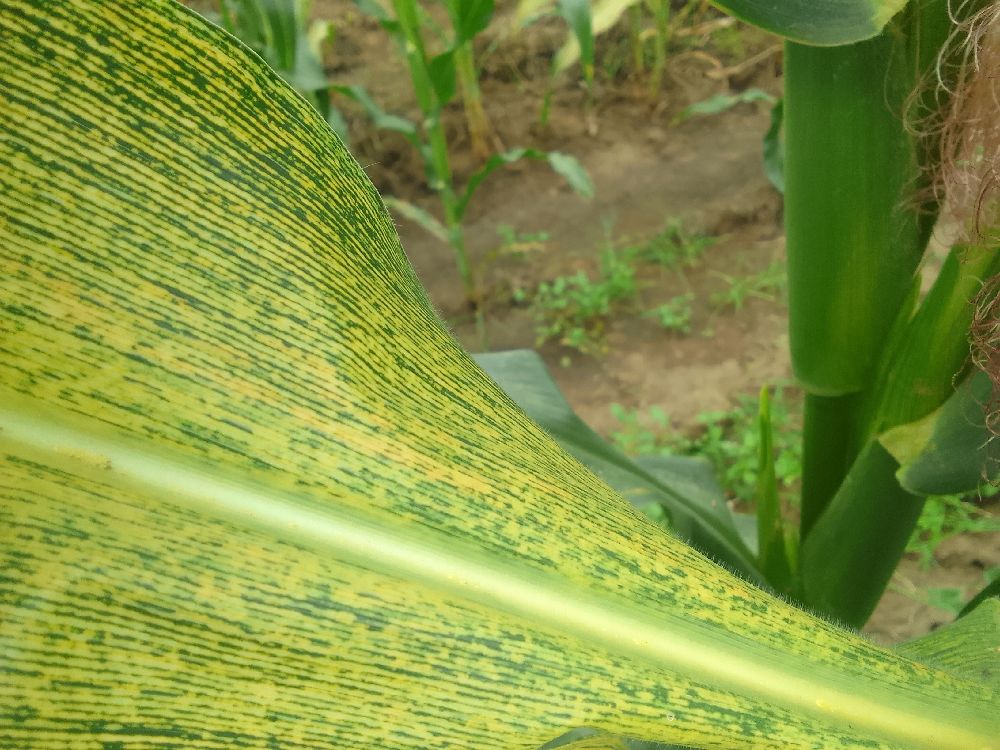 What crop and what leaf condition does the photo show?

maize, maize streak virus
